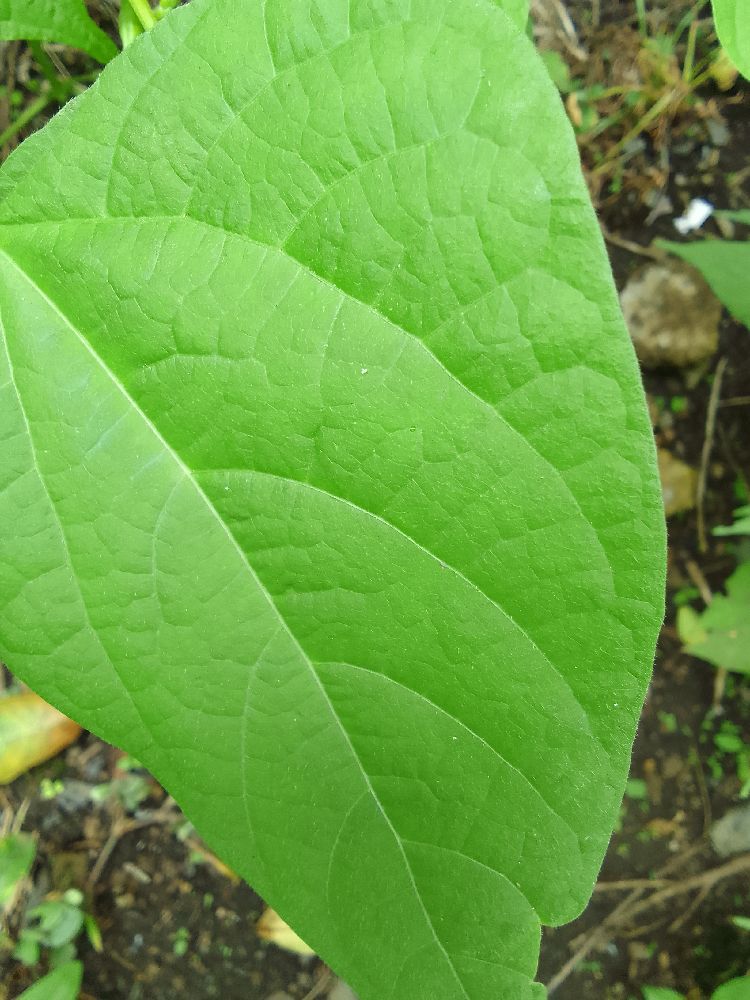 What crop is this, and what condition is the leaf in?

common bean, healthy
